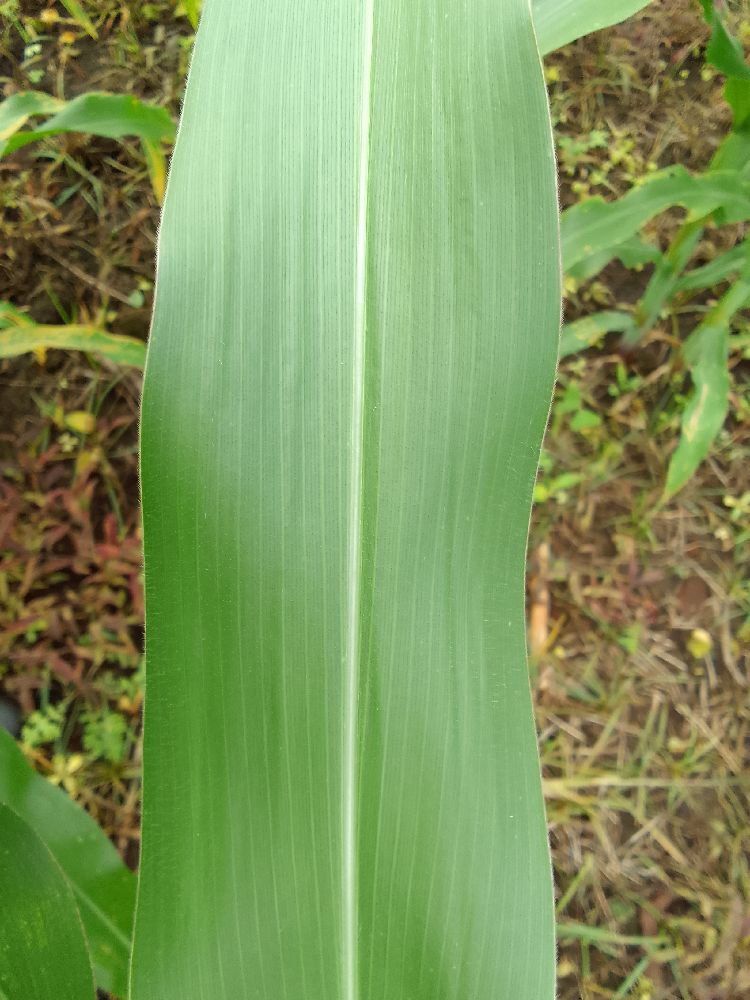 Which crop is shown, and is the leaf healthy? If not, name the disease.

maize, healthy
